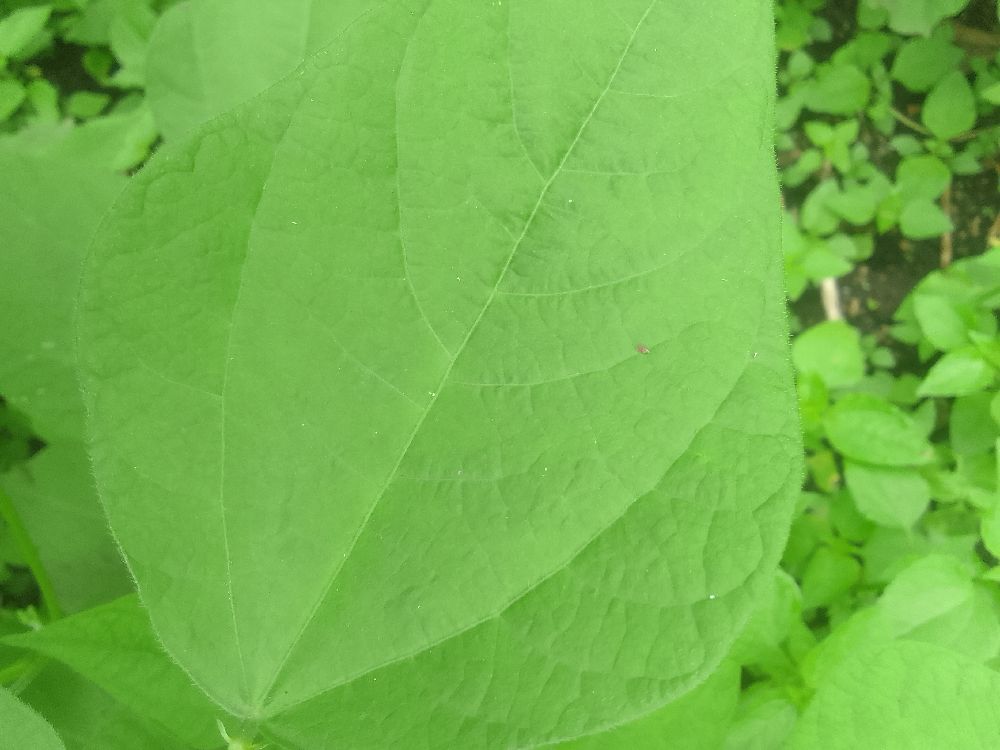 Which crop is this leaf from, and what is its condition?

common bean, healthy
